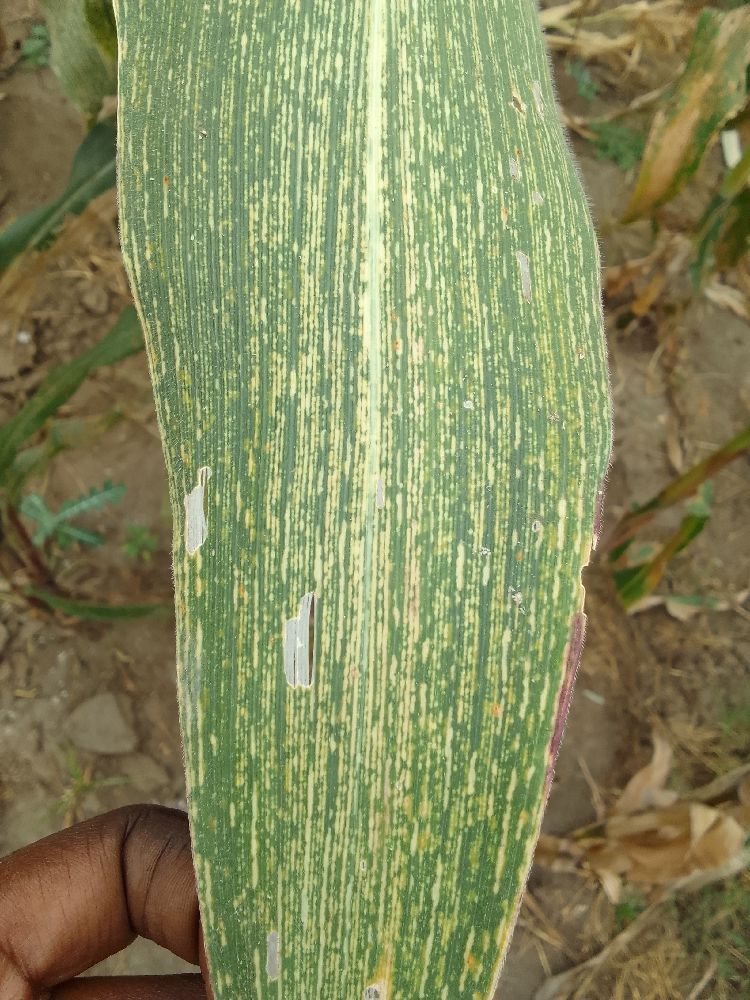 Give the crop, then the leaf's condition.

maize, maize streak virus
